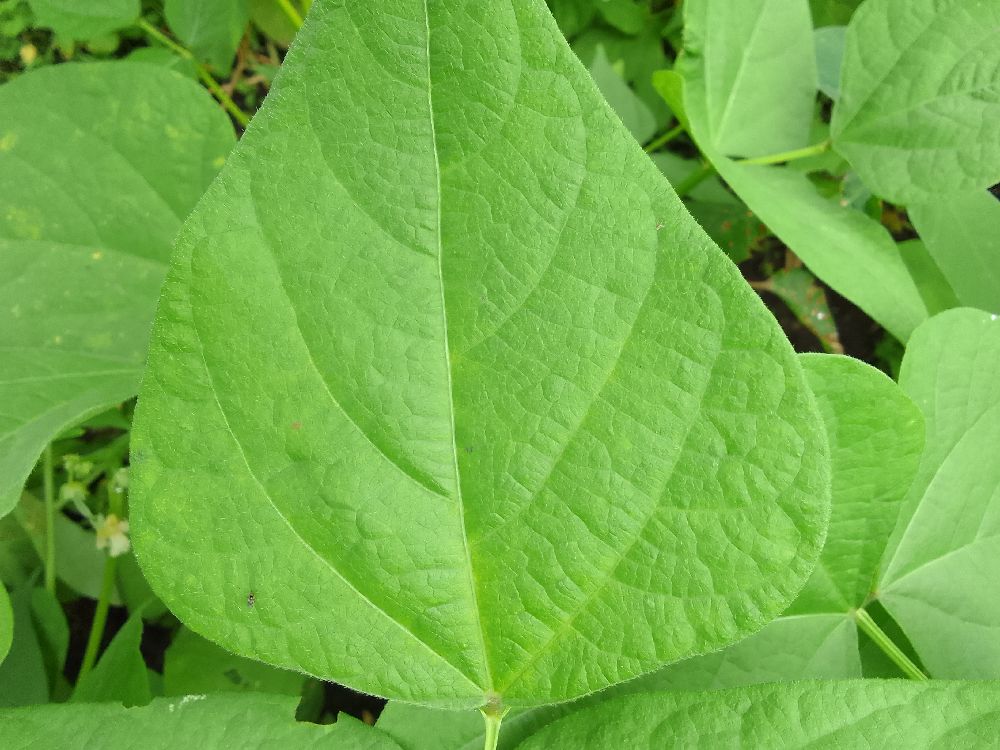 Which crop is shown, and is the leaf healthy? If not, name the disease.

common bean, healthy
